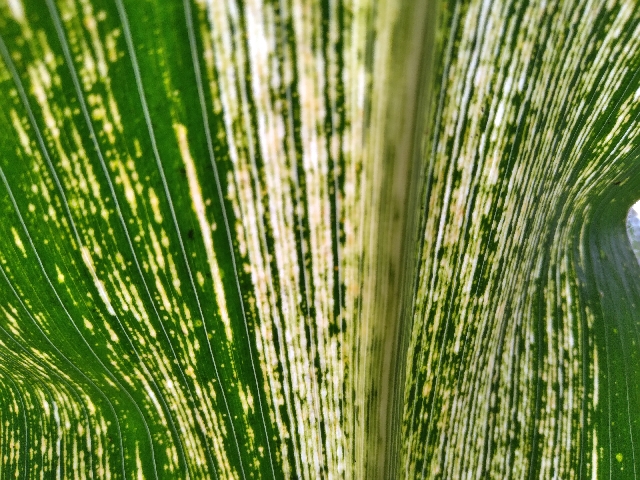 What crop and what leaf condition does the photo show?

maize, maize streak virus
